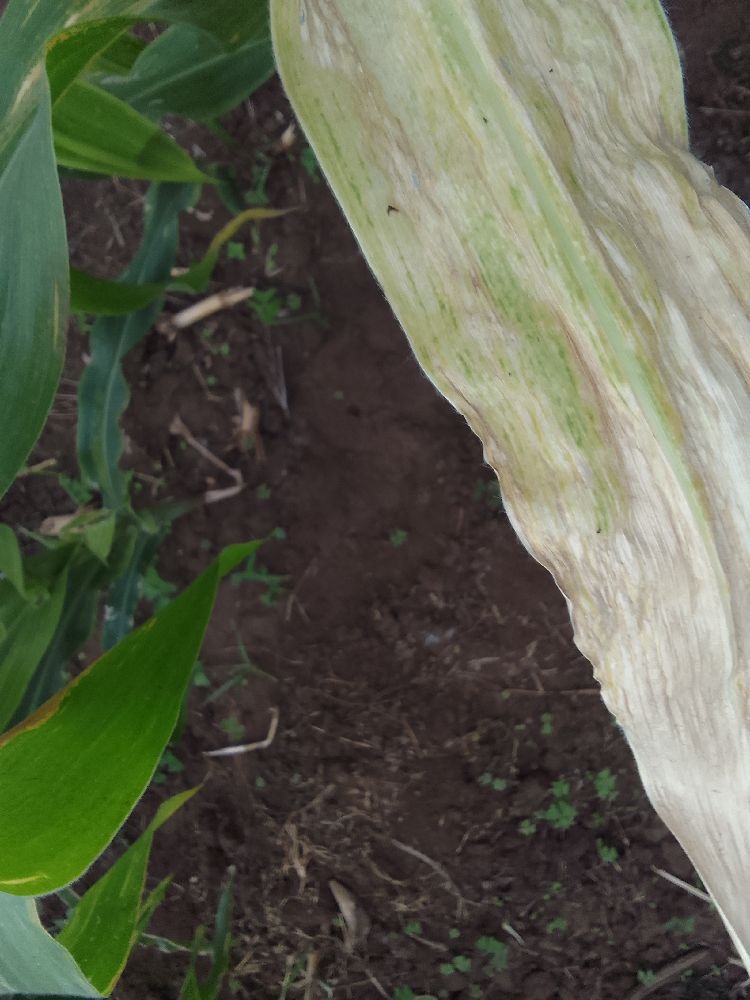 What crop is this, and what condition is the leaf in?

maize, maize lethal necrosis
